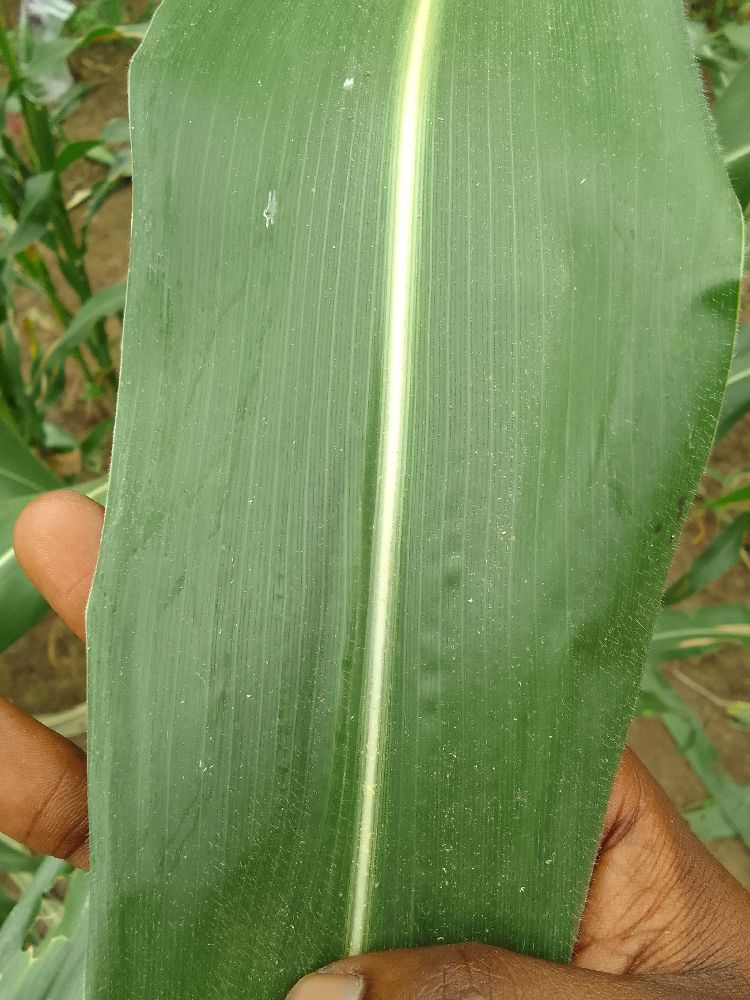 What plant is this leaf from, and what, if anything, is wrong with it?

maize, healthy
